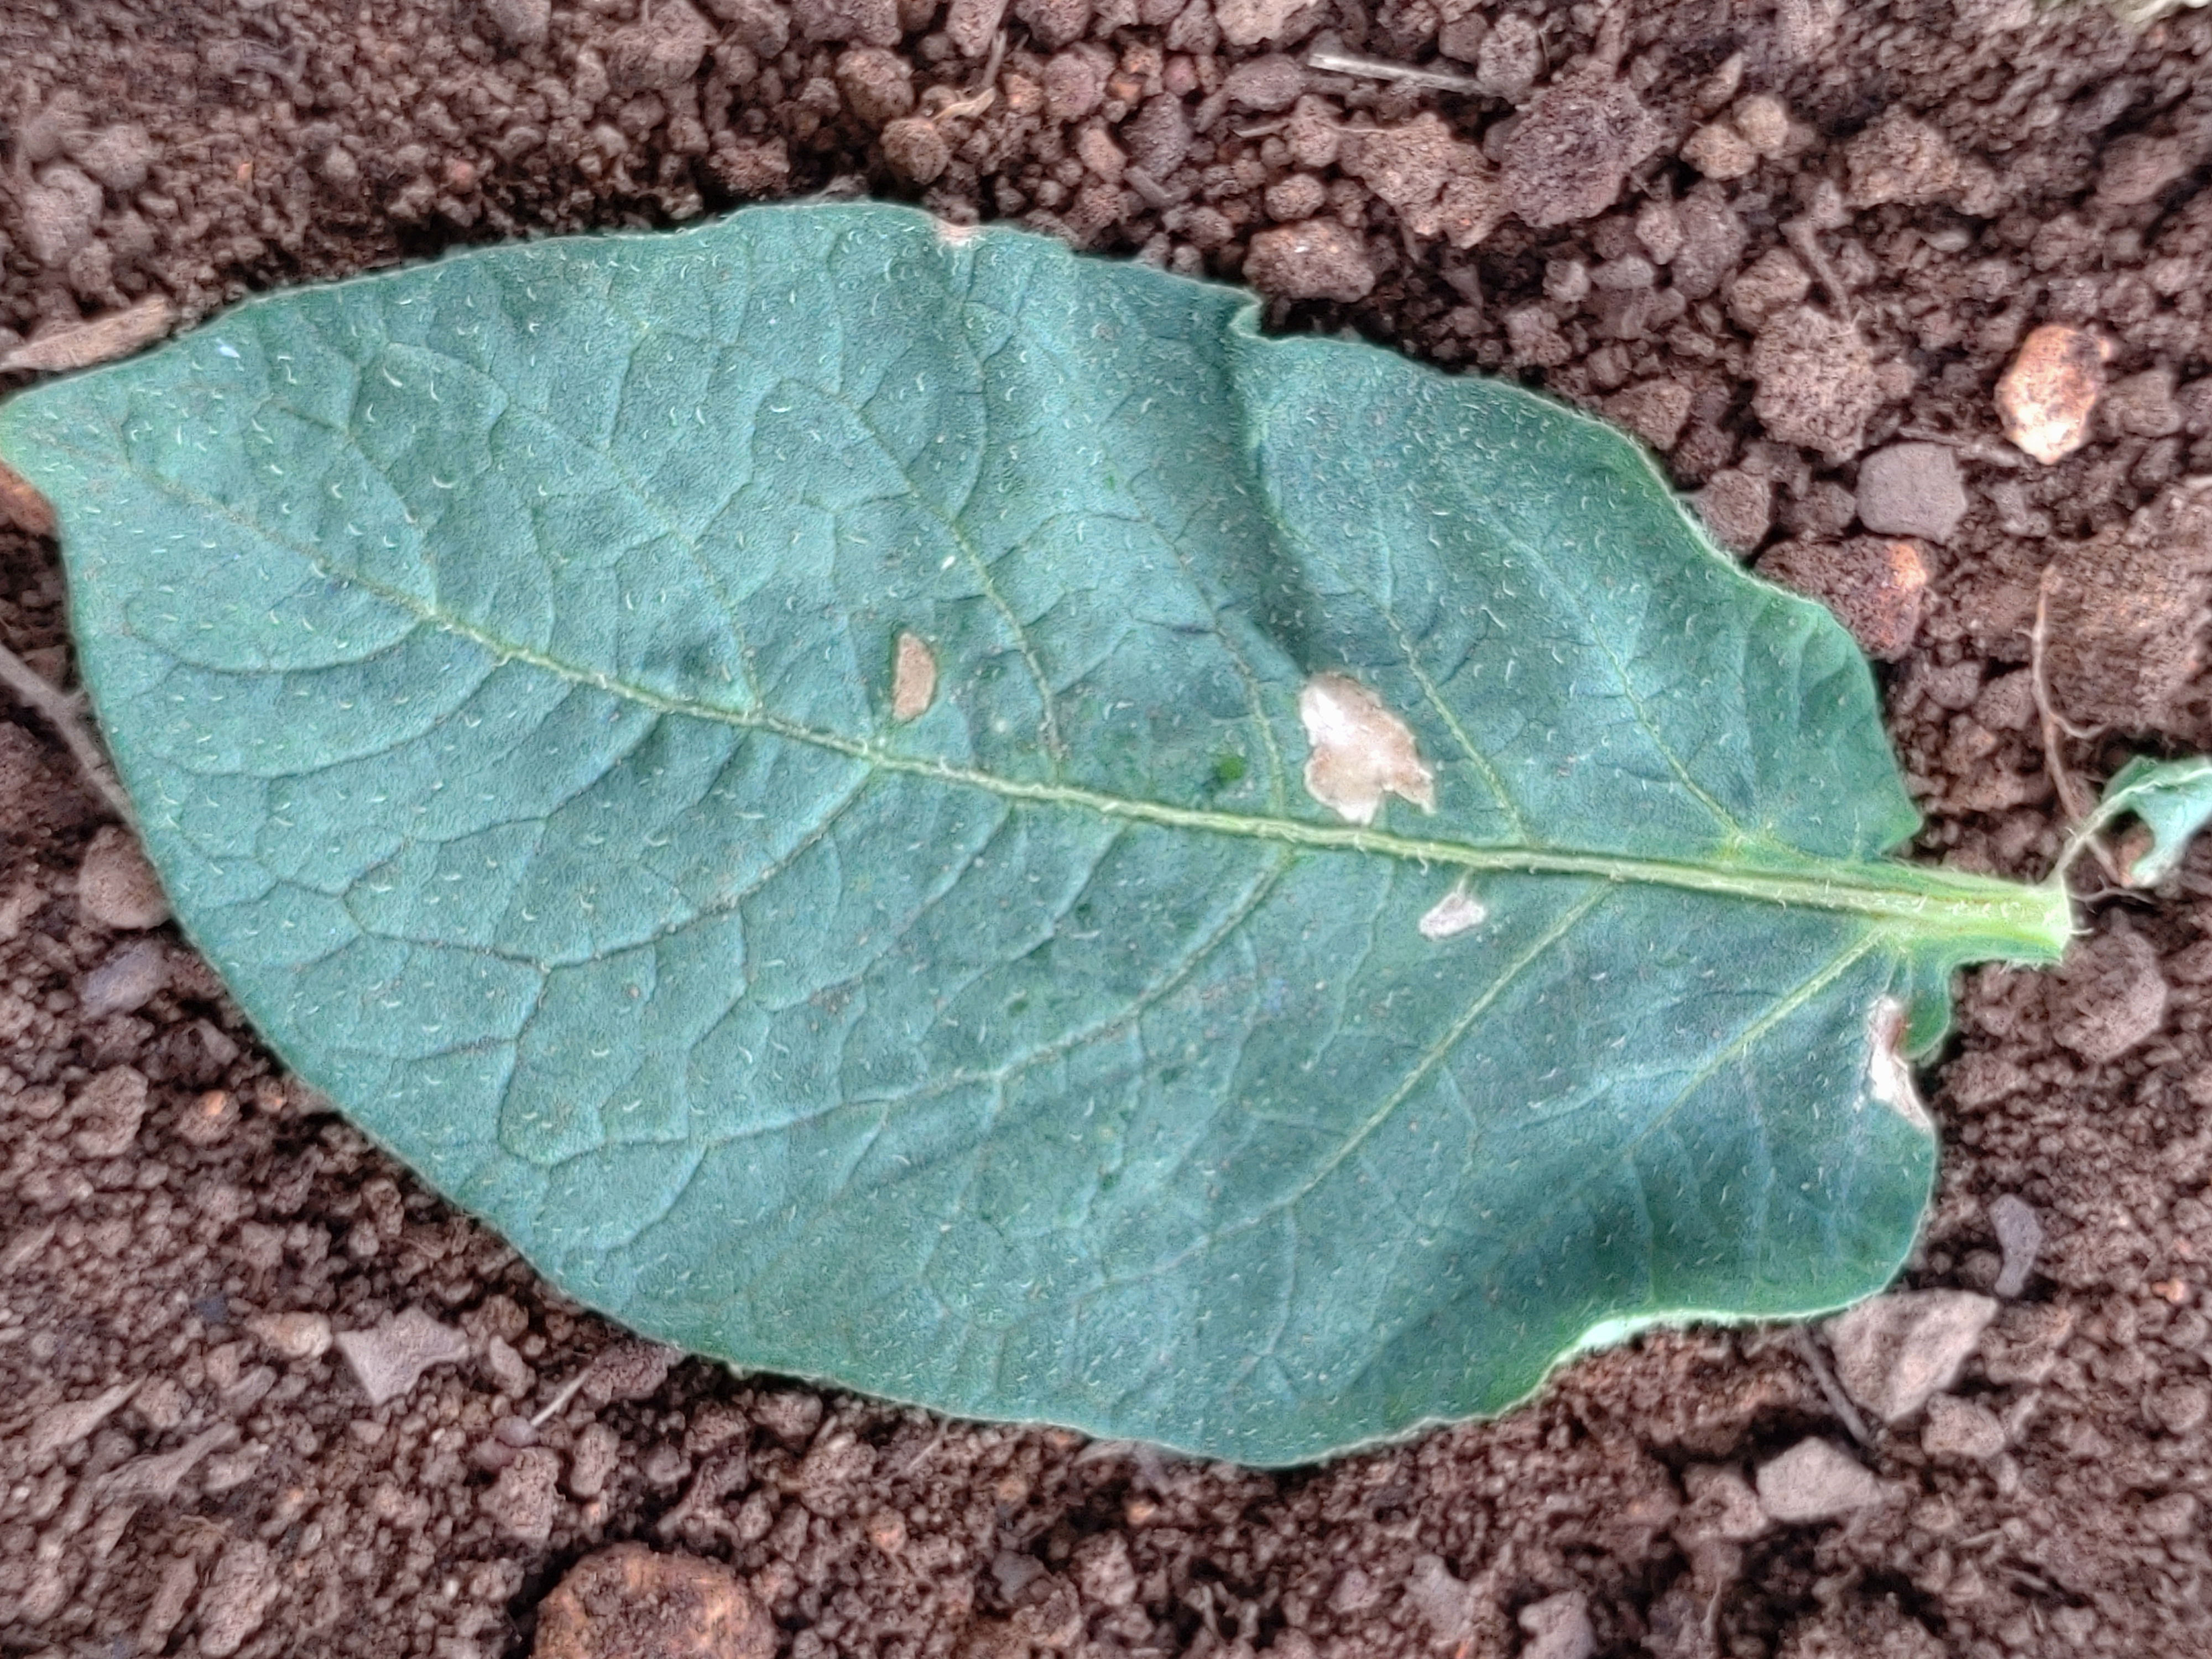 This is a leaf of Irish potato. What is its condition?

early blight
